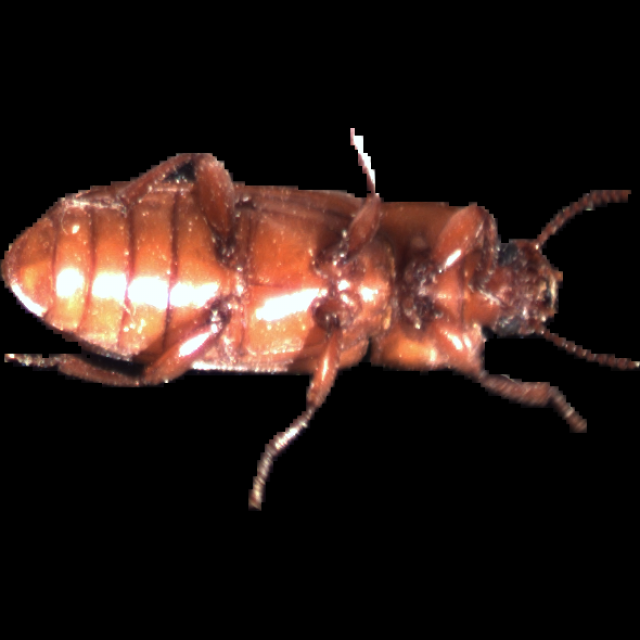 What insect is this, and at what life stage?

mealworm beetle
